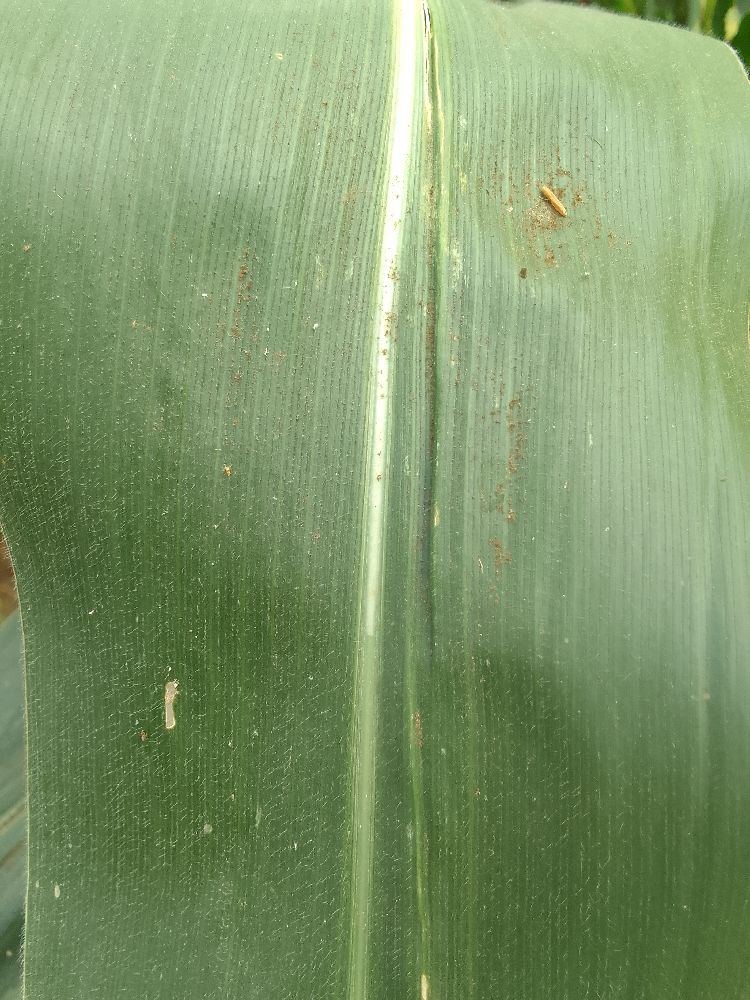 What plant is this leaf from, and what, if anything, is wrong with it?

maize, healthy
